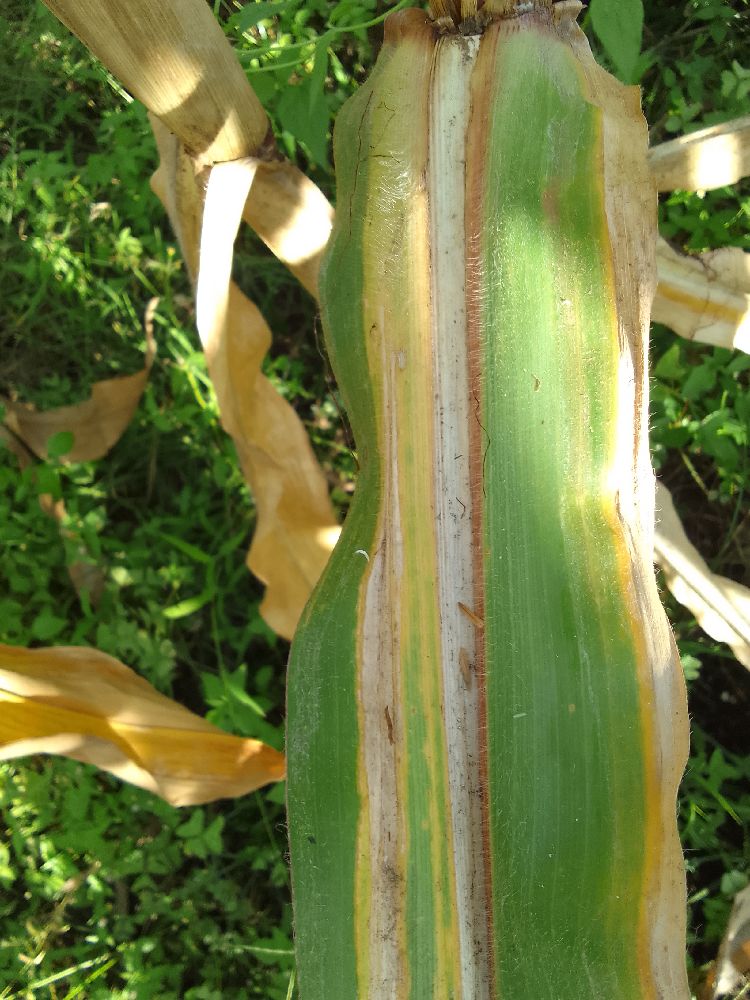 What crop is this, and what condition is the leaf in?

maize, maize lethal necrosis
